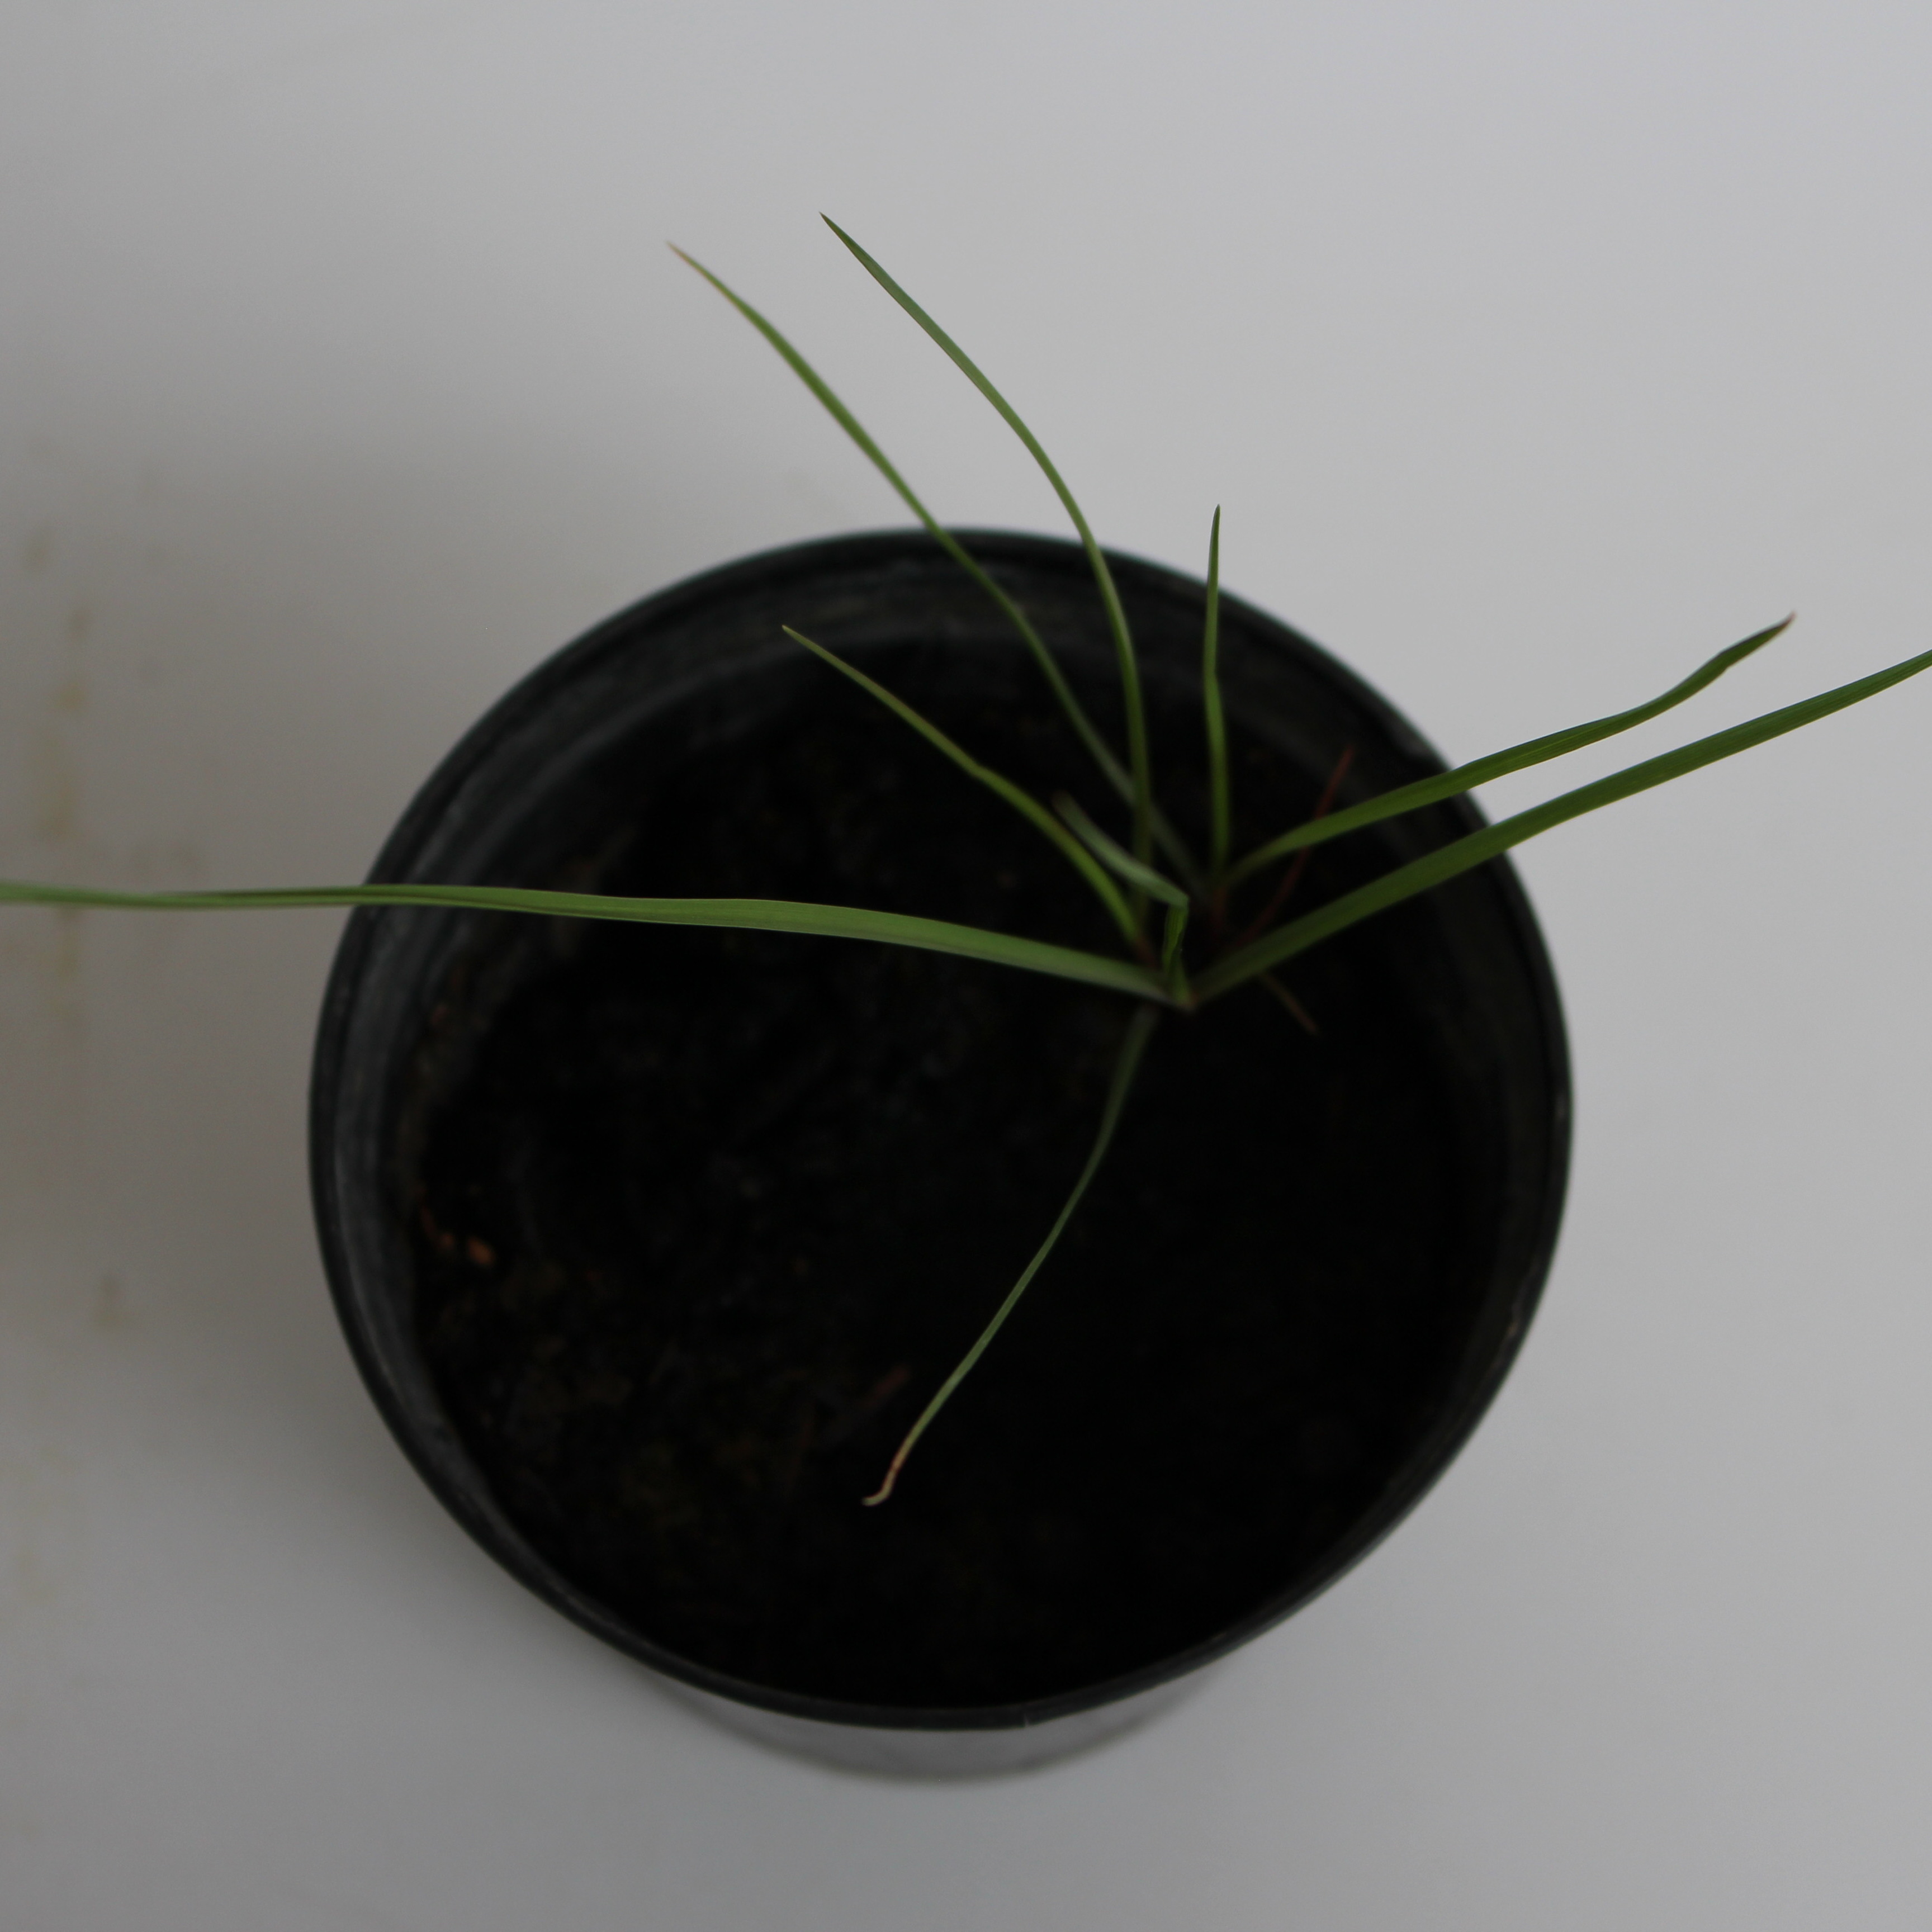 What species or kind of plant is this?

Lolium multiflorum
